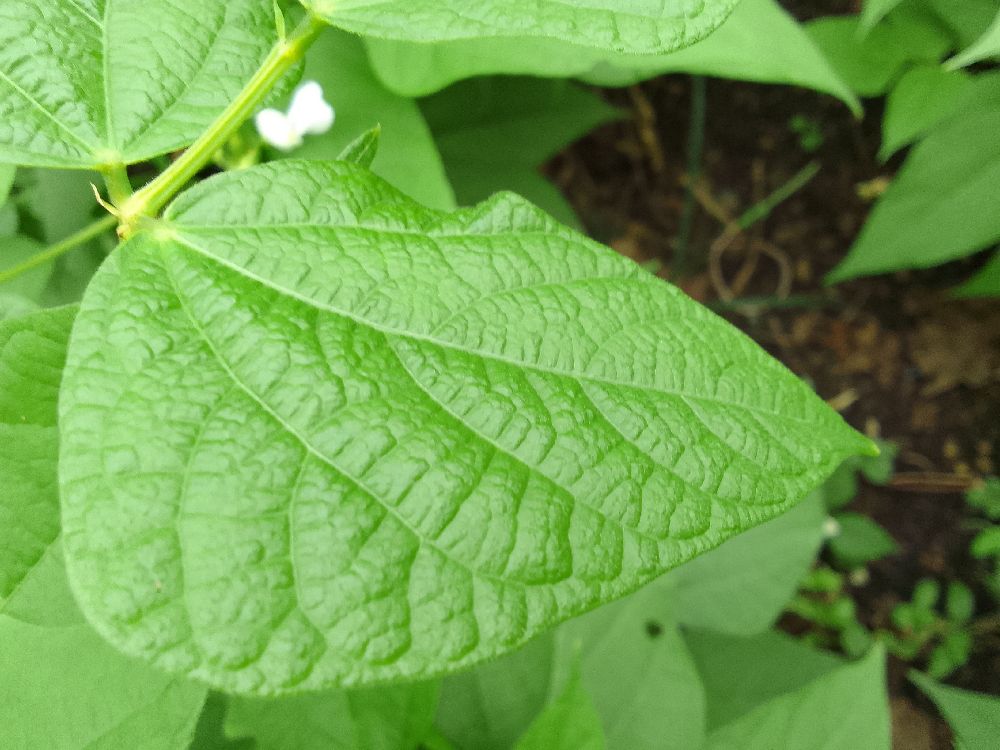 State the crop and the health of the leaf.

common bean, healthy
